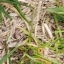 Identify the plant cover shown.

grass
